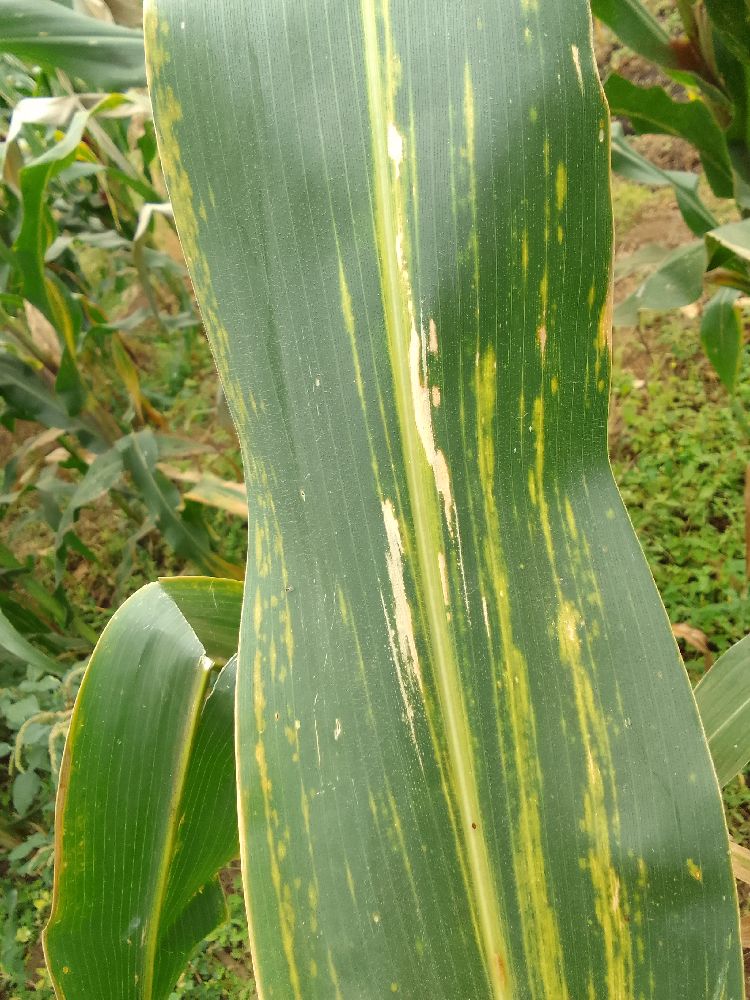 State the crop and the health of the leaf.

maize, maize lethal necrosis
